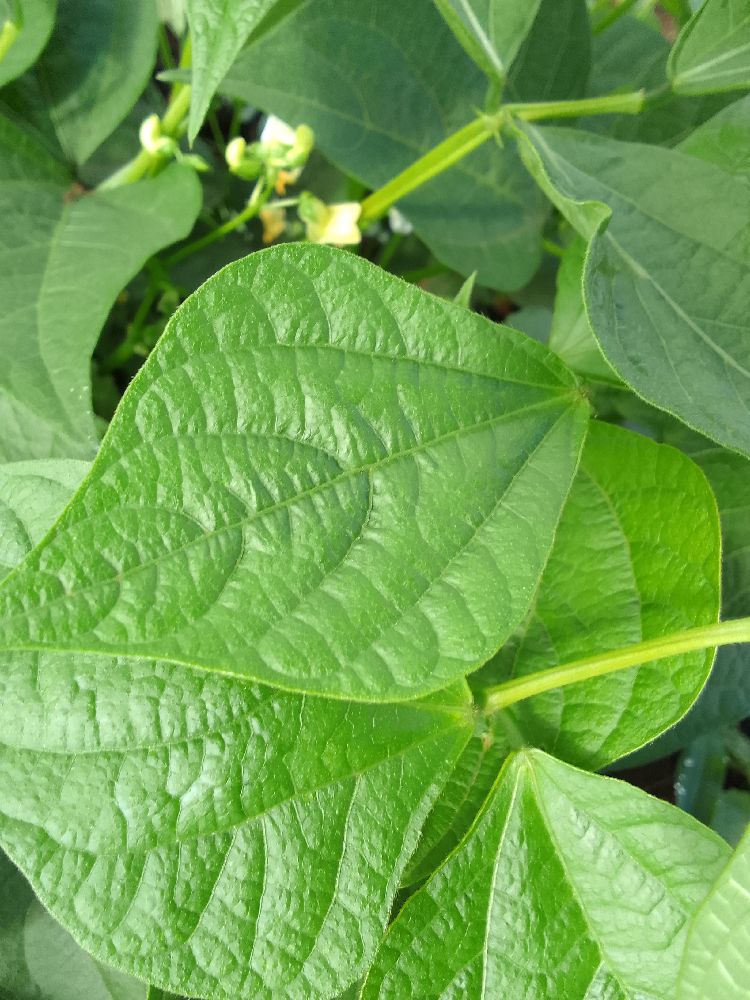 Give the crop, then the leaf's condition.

common bean, healthy
